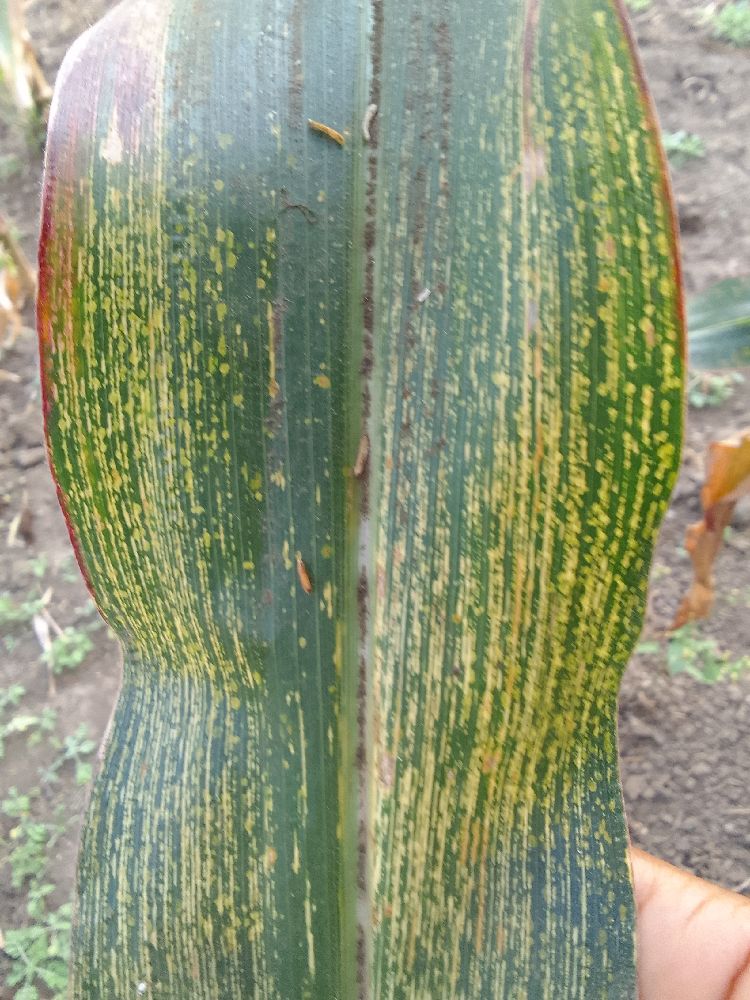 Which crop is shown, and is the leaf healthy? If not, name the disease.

maize, maize streak virus
